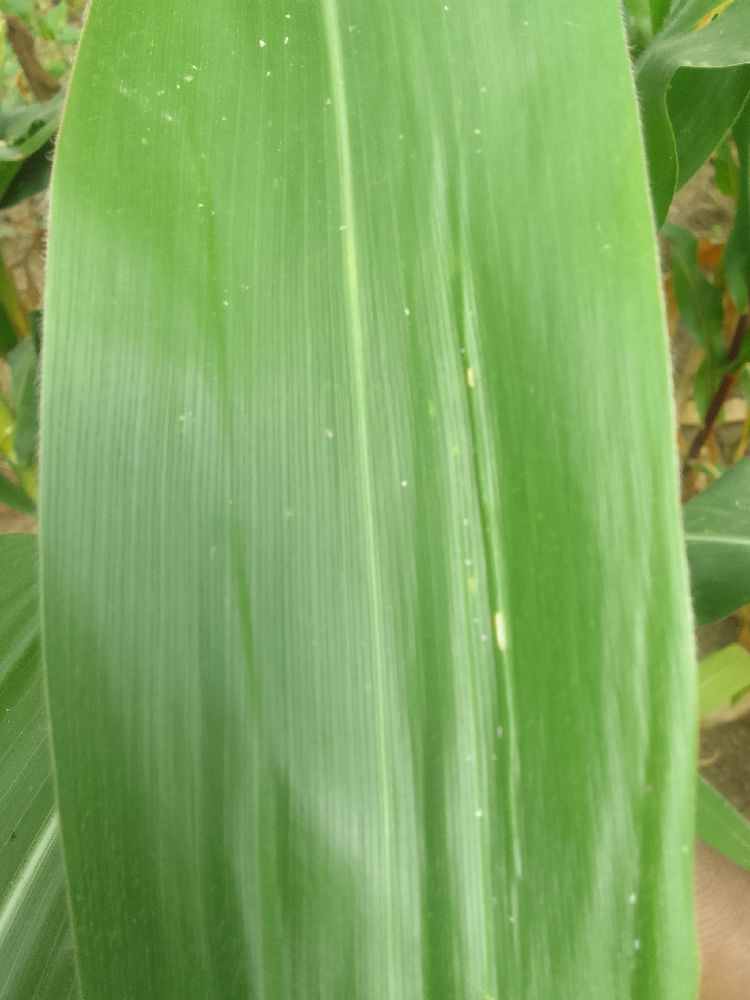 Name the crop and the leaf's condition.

maize, healthy
